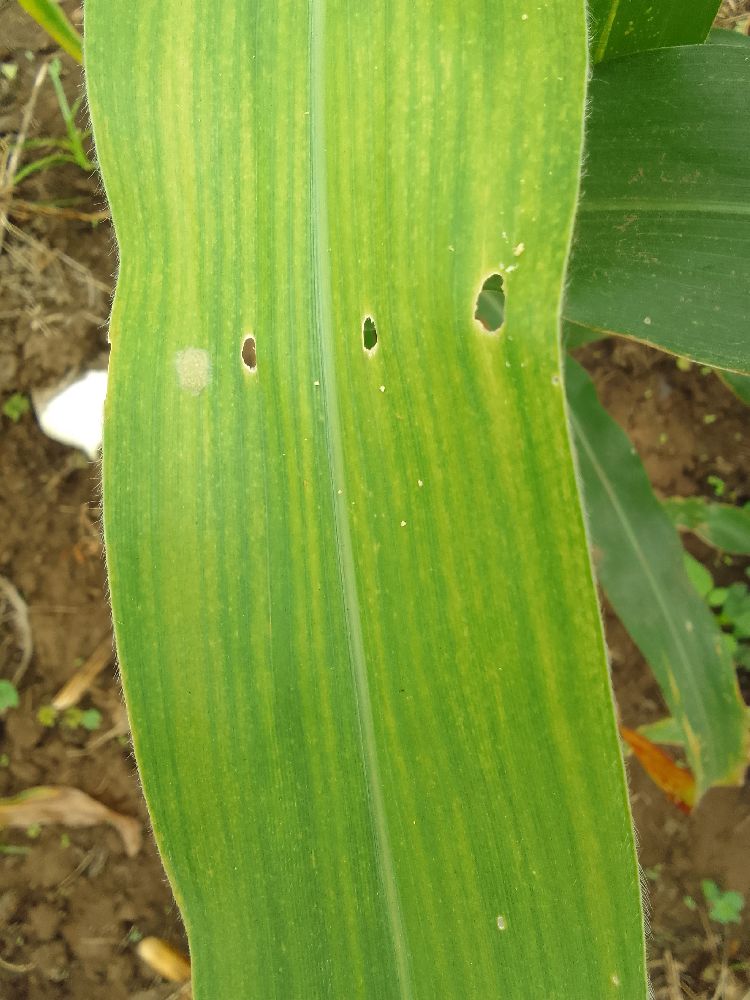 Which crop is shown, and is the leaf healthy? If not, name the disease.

maize, maize lethal necrosis
